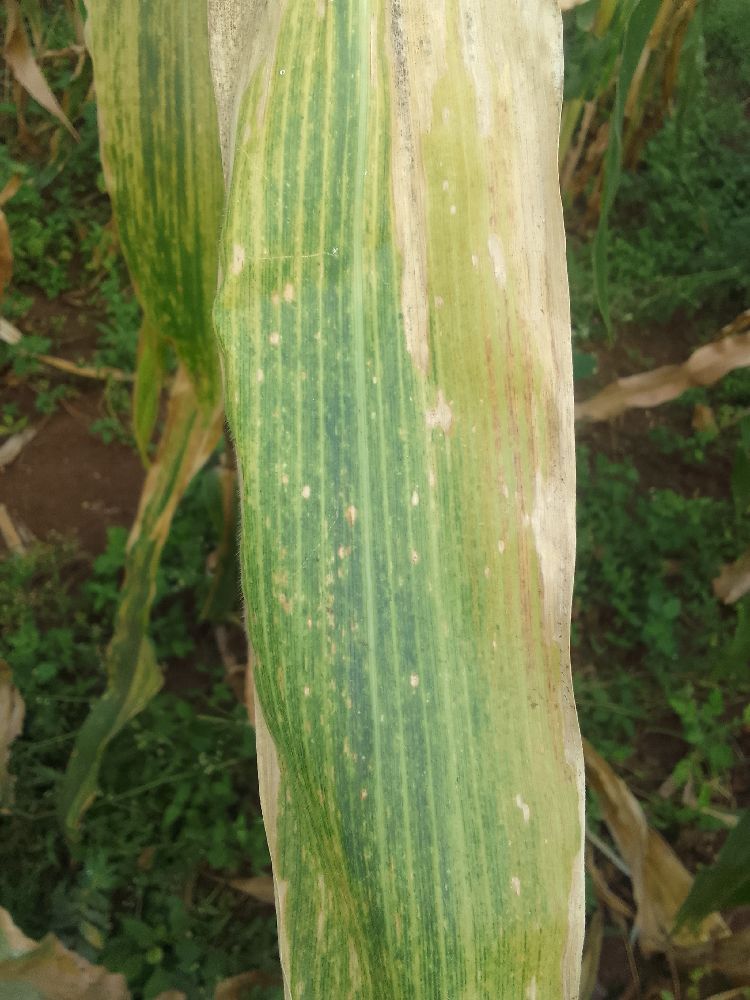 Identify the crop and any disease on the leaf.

maize, maize lethal necrosis
